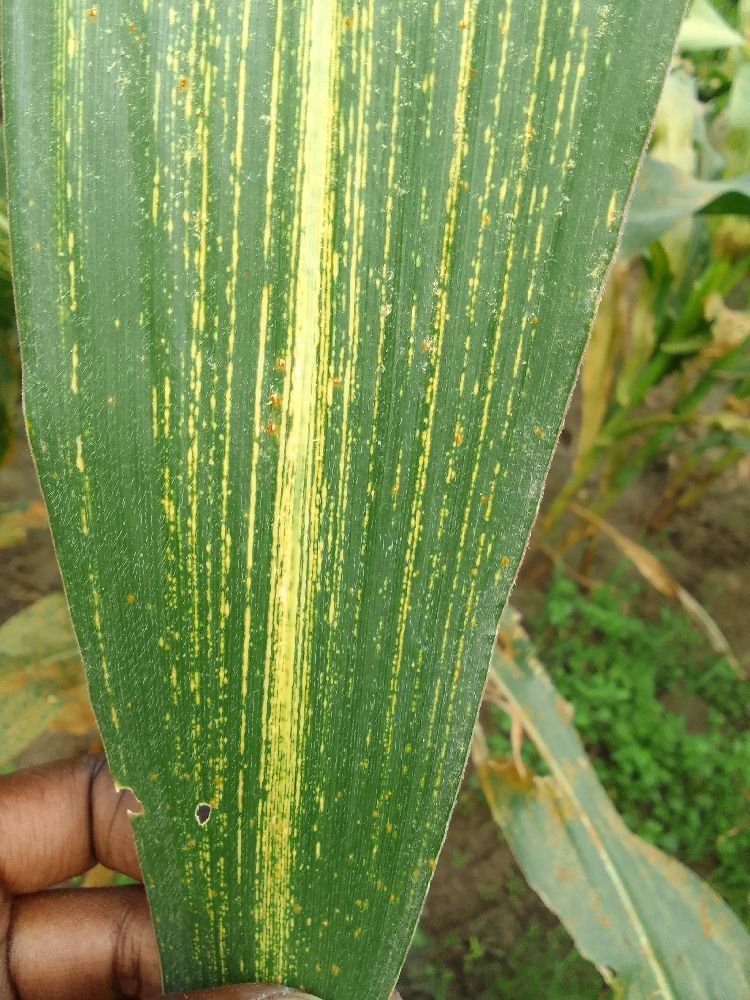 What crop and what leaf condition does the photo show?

maize, maize streak virus
